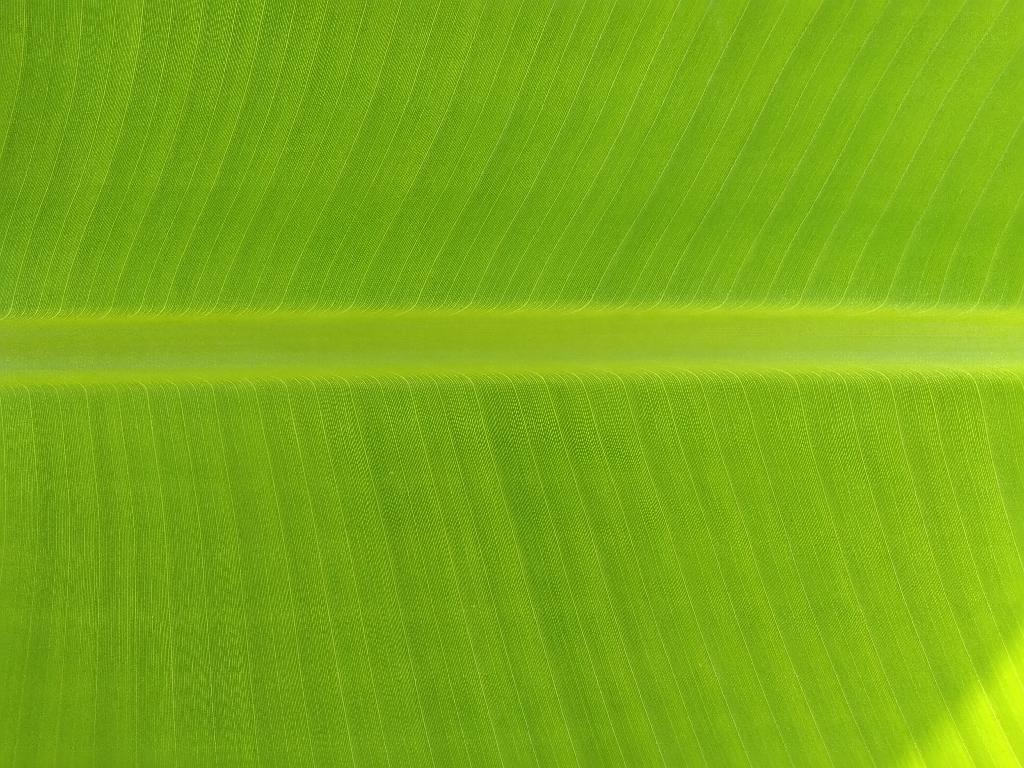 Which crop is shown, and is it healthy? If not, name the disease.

banana, healthy
